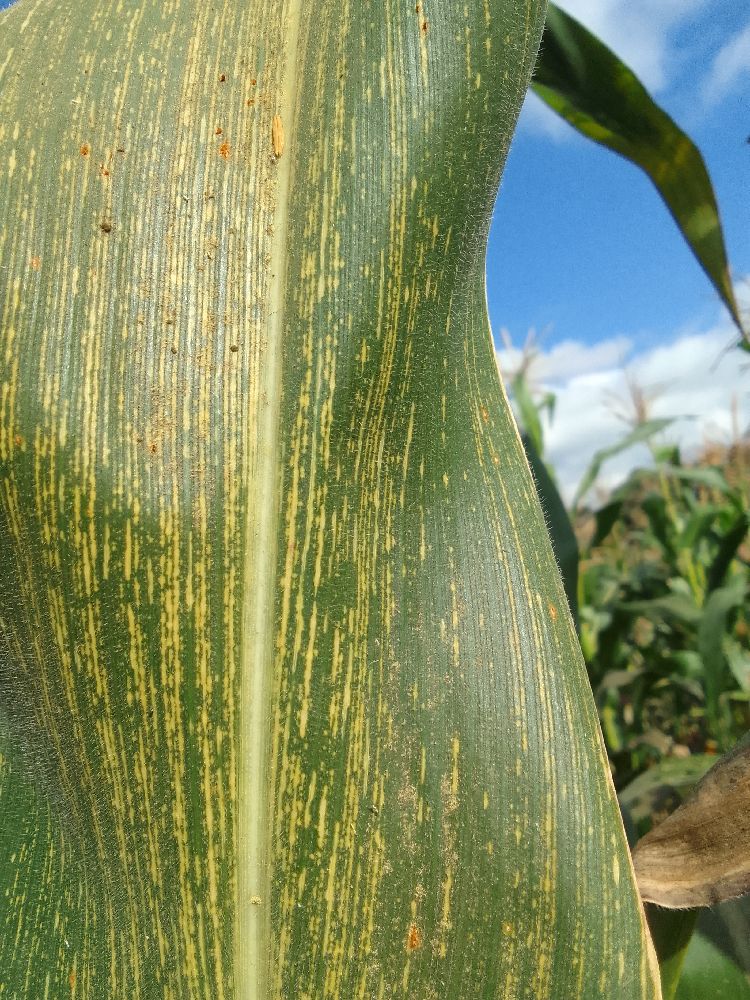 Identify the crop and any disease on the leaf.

maize, maize streak virus
